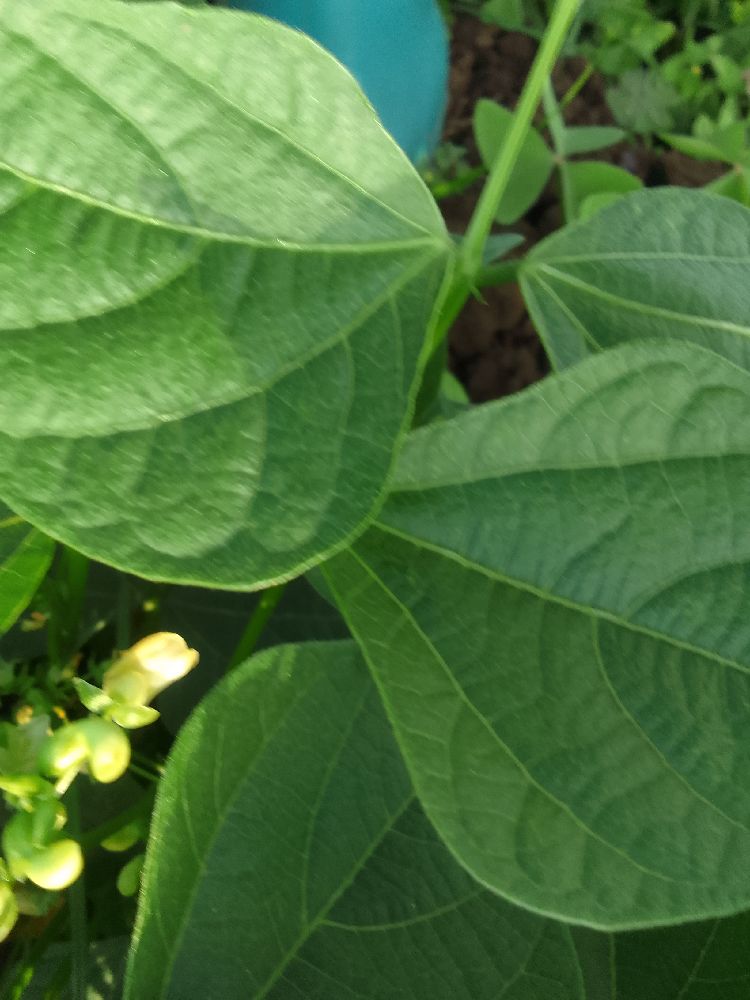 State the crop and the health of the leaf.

common bean, healthy
